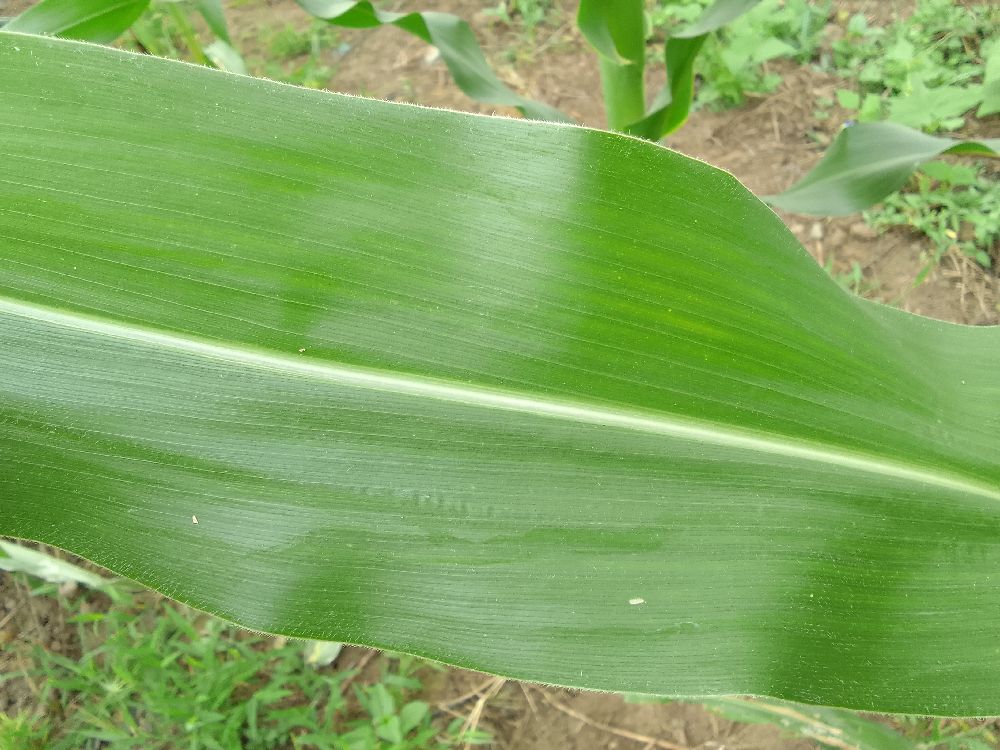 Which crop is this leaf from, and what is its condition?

maize, healthy
